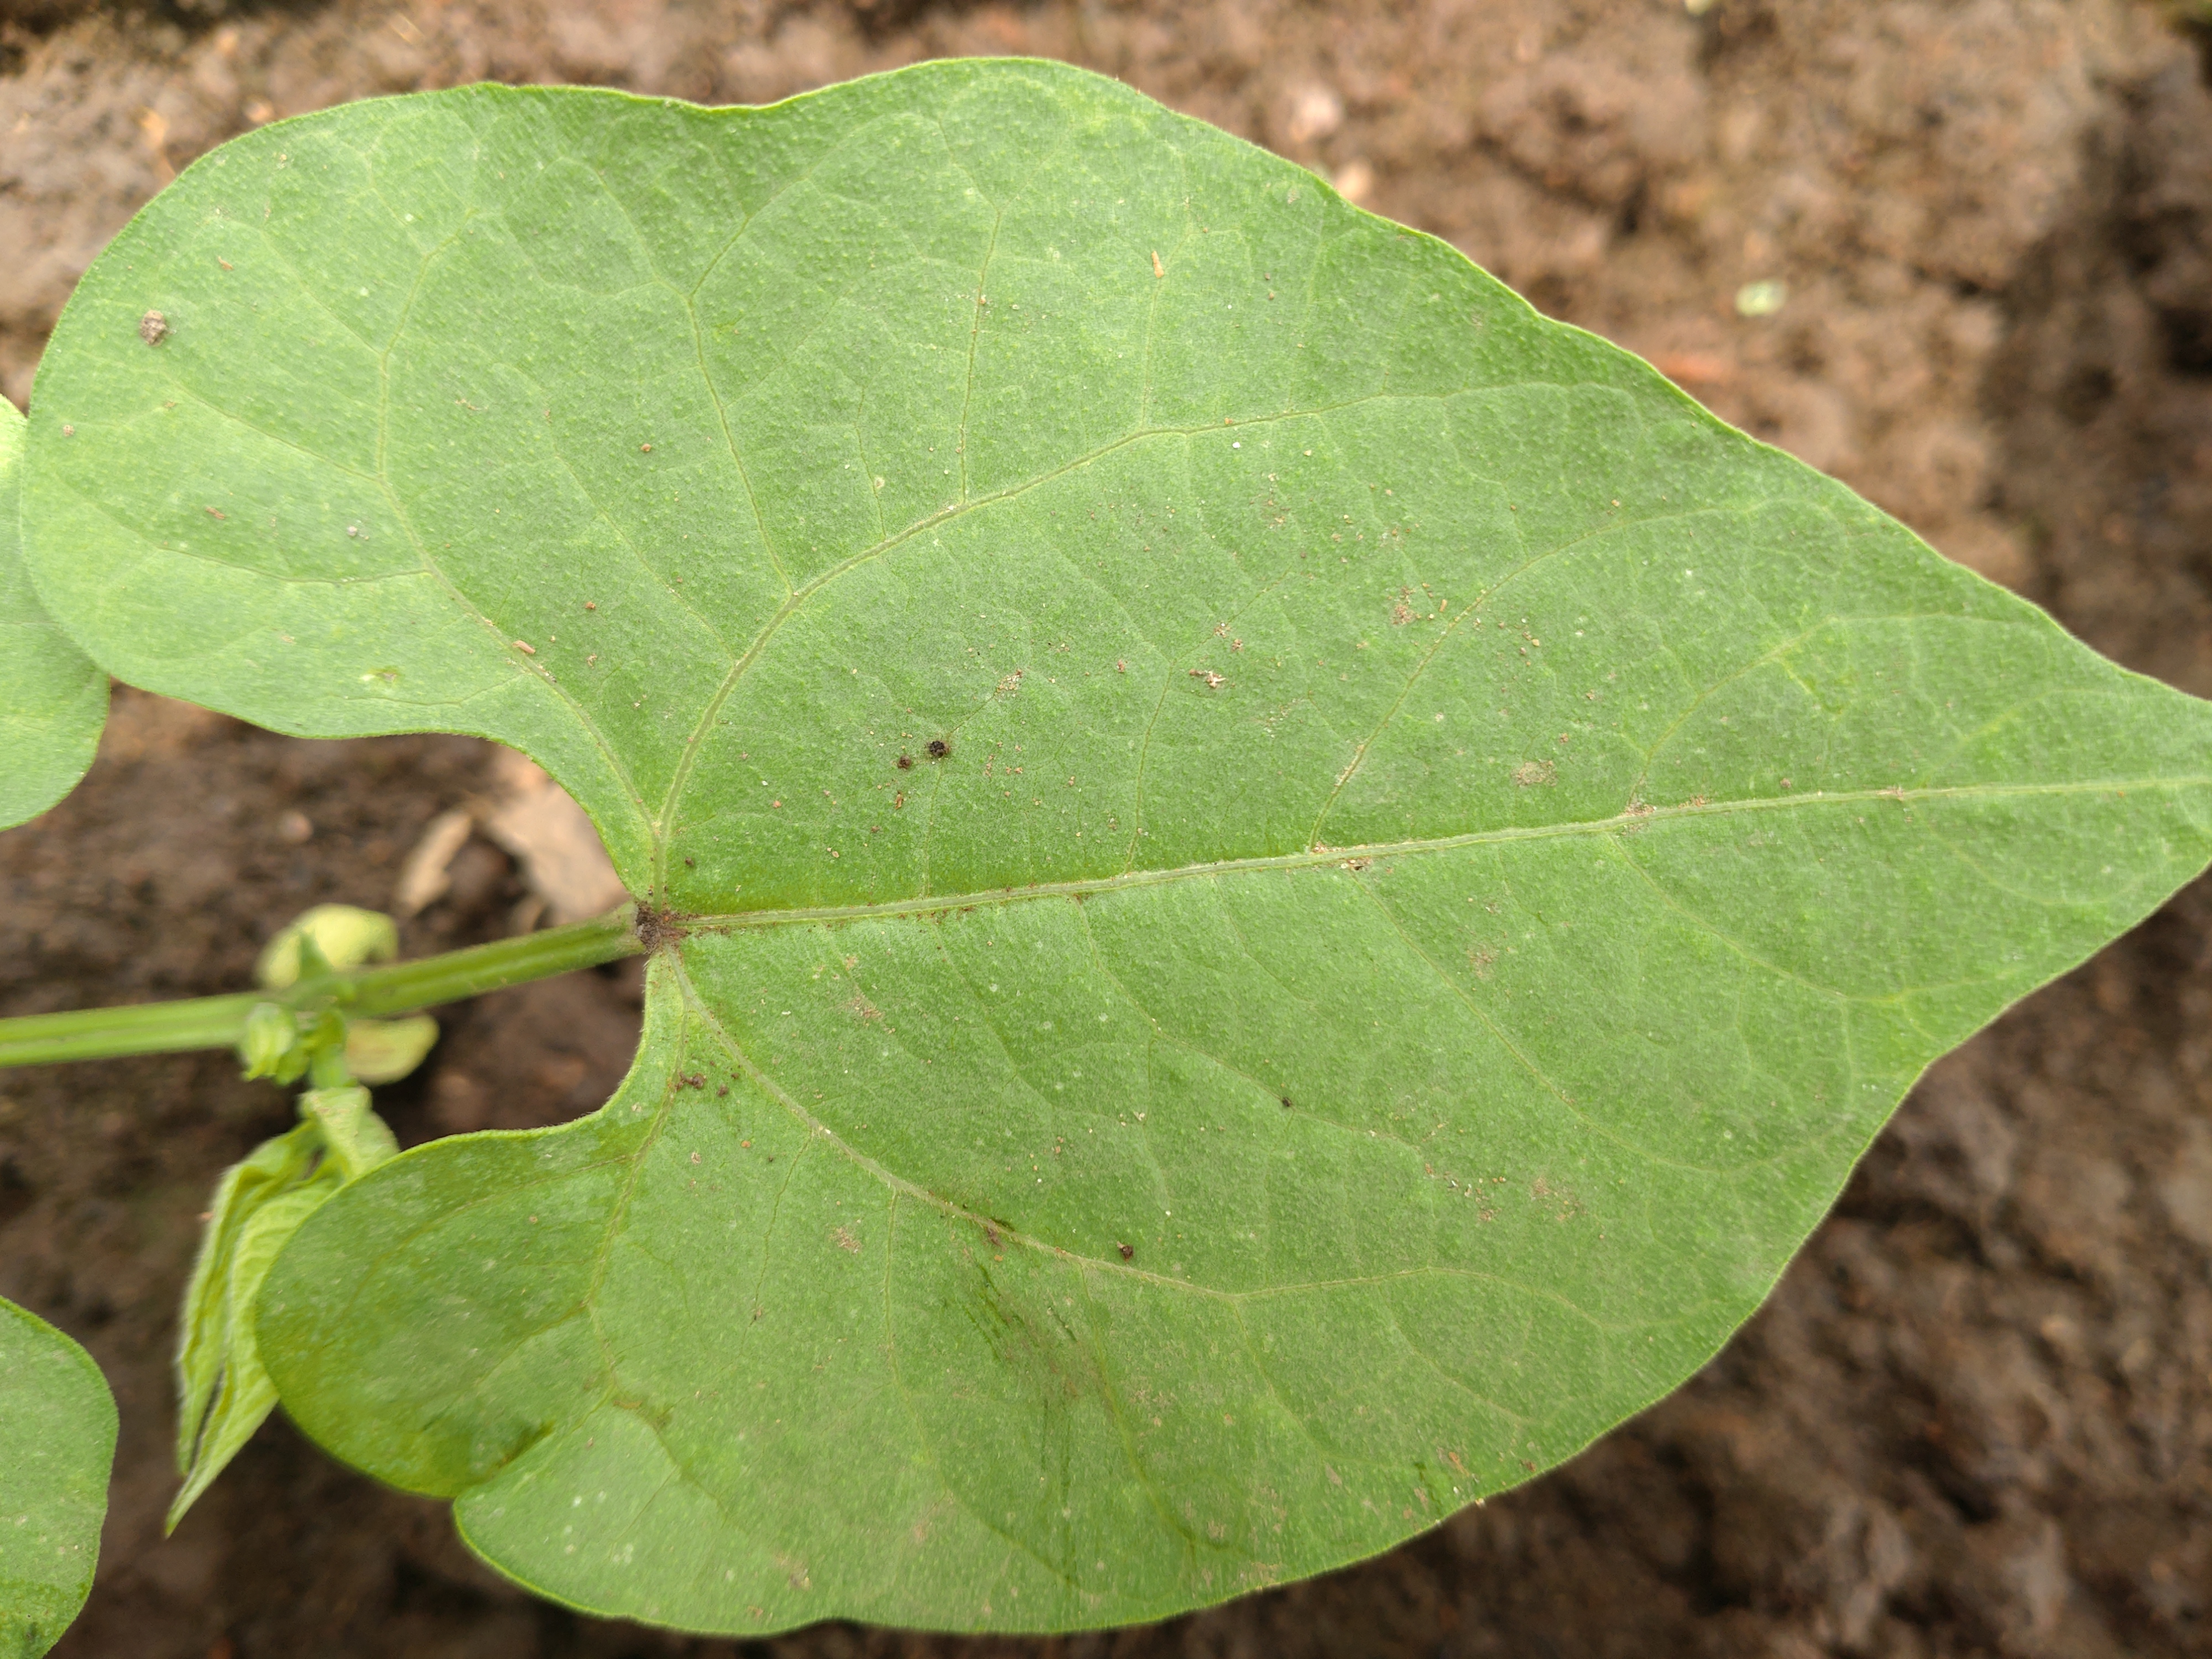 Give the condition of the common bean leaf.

healthy
